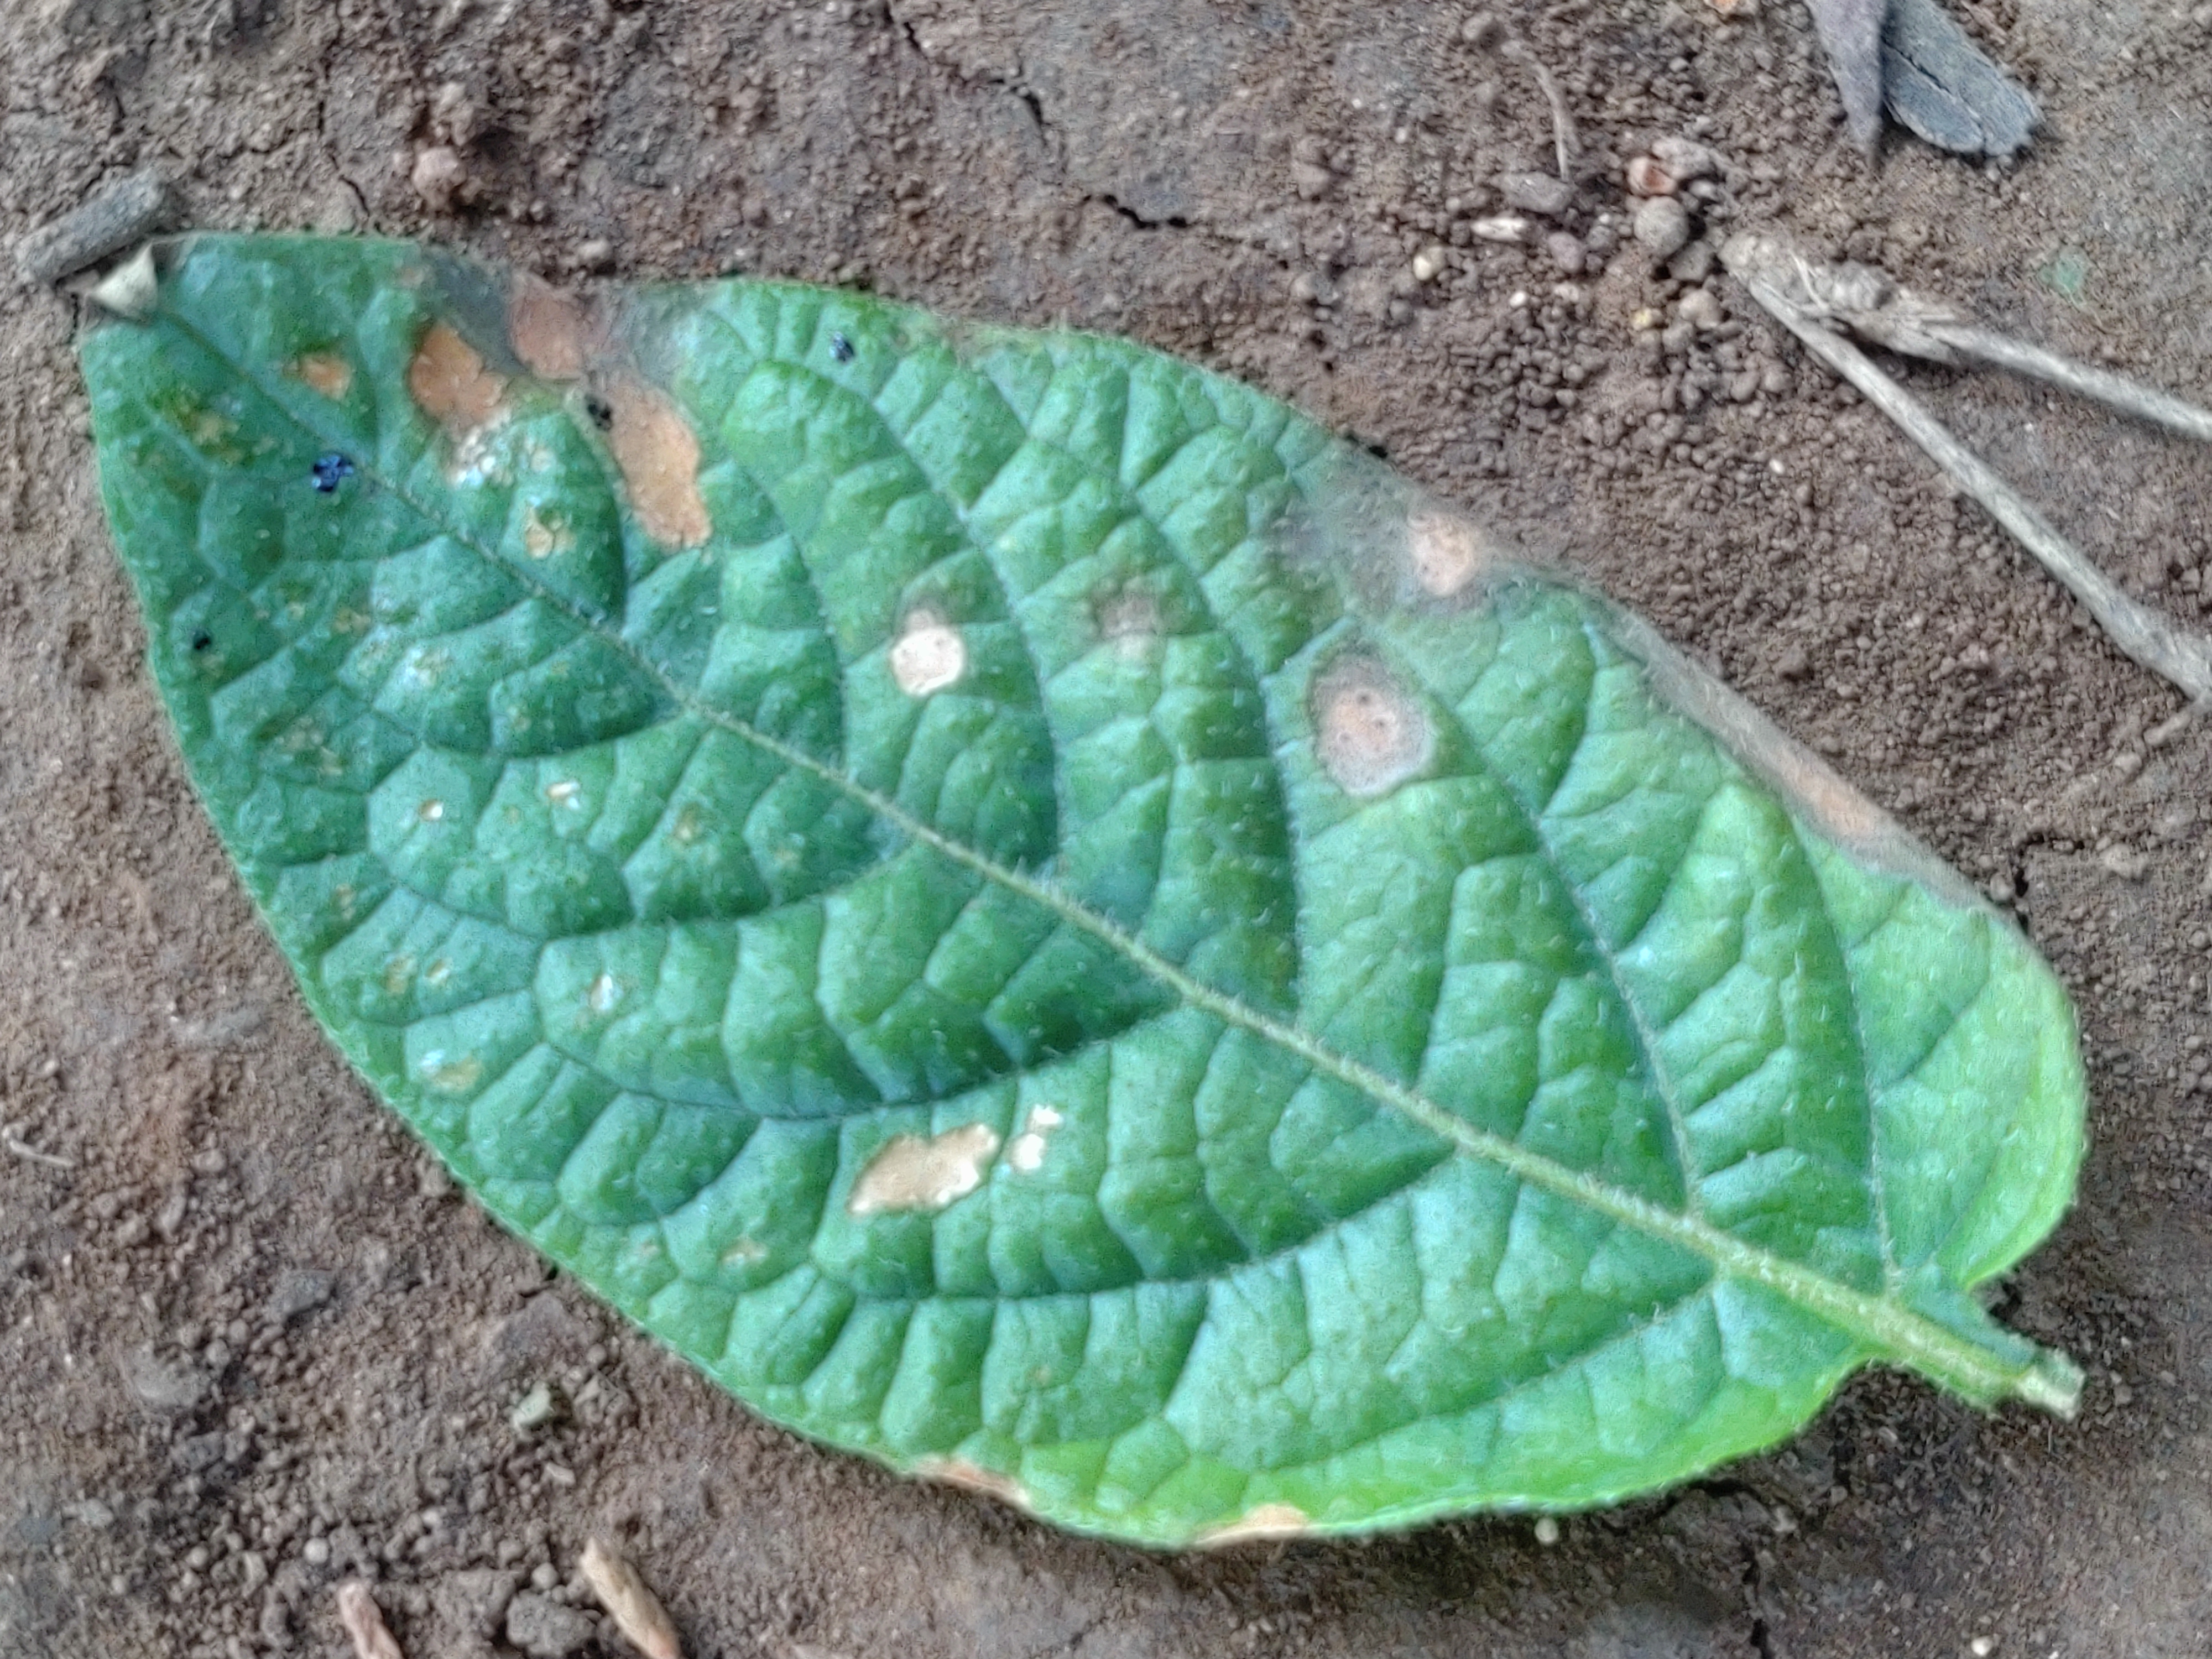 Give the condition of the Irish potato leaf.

early blight
